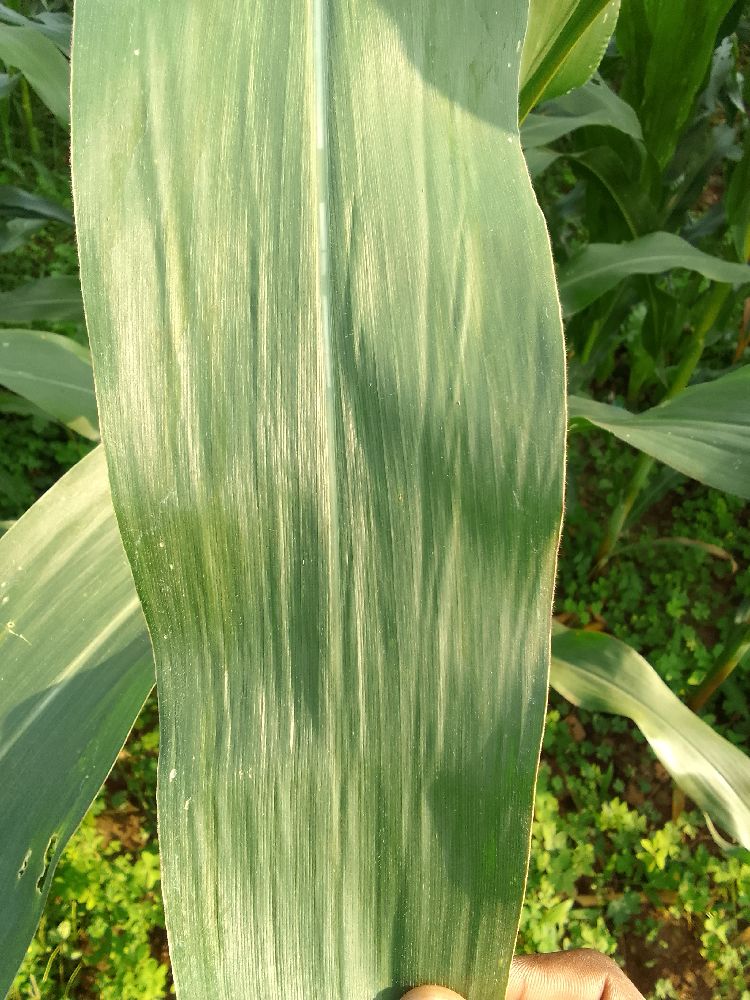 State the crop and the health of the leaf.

maize, healthy
